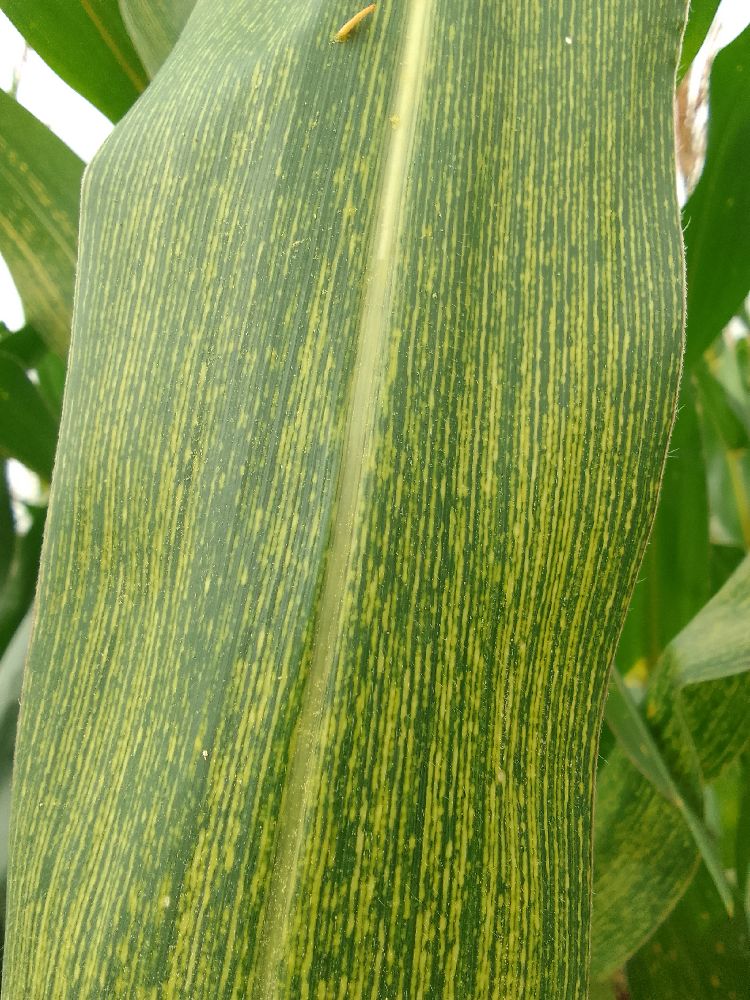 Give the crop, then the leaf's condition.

maize, maize streak virus
